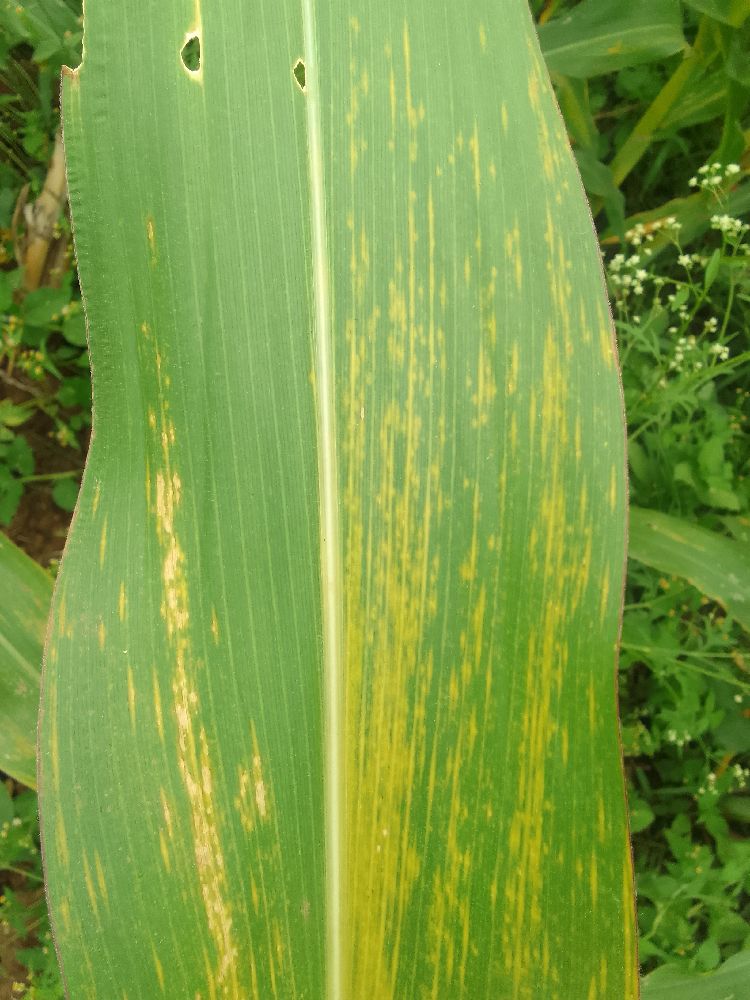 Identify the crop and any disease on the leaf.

maize, maize lethal necrosis
